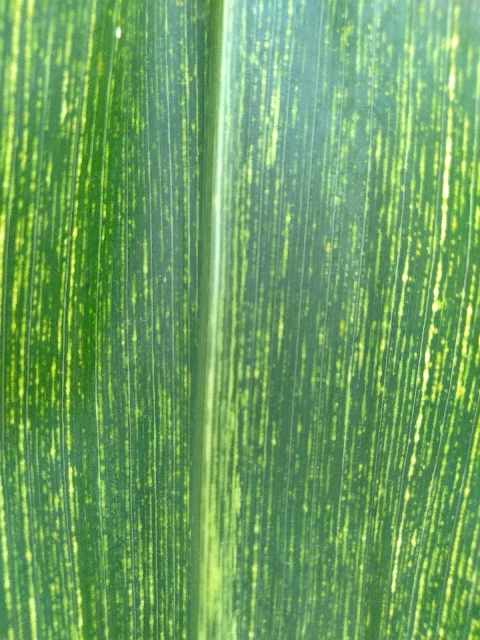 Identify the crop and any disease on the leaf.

maize, maize streak virus
